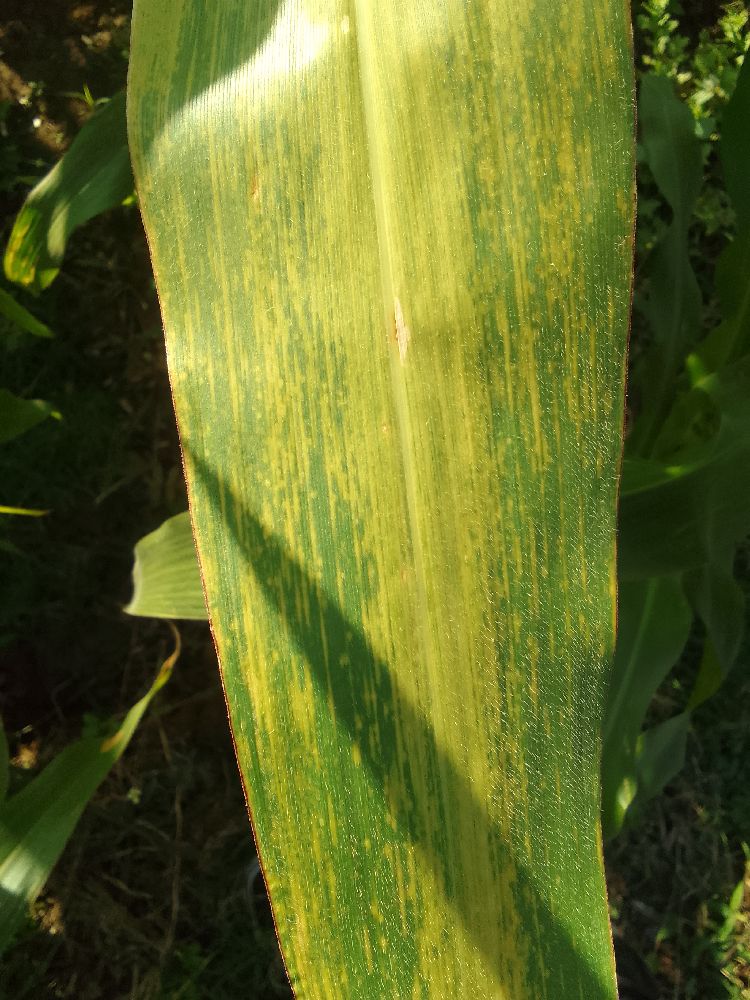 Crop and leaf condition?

maize, maize lethal necrosis
